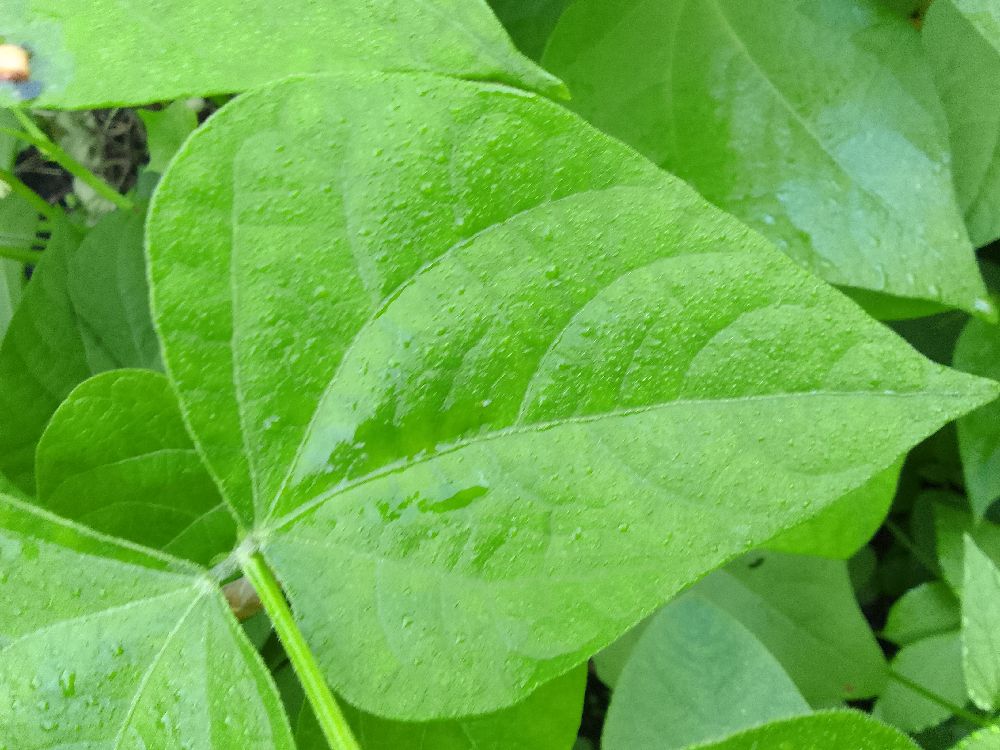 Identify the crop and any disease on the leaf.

common bean, healthy
